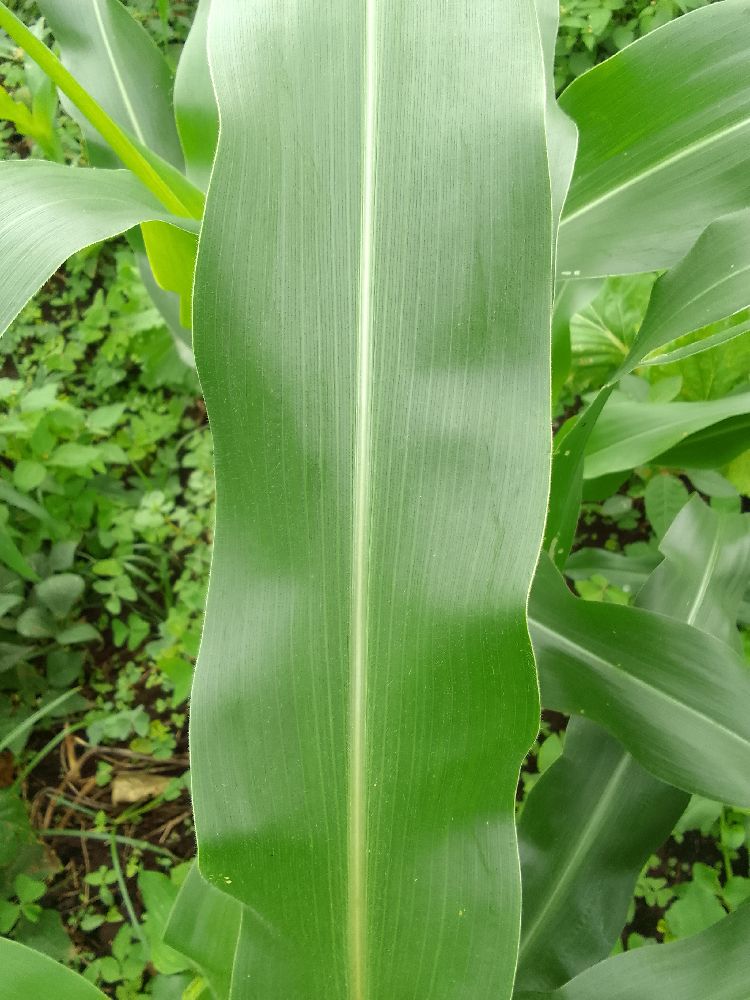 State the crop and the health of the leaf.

maize, healthy
